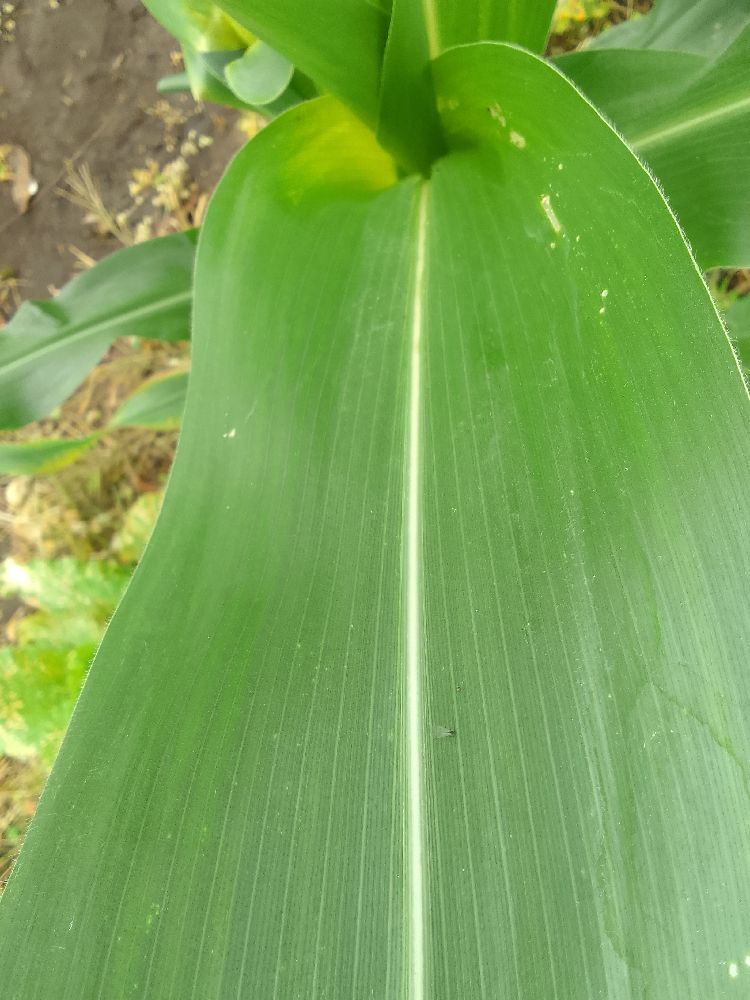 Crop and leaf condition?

maize, healthy
